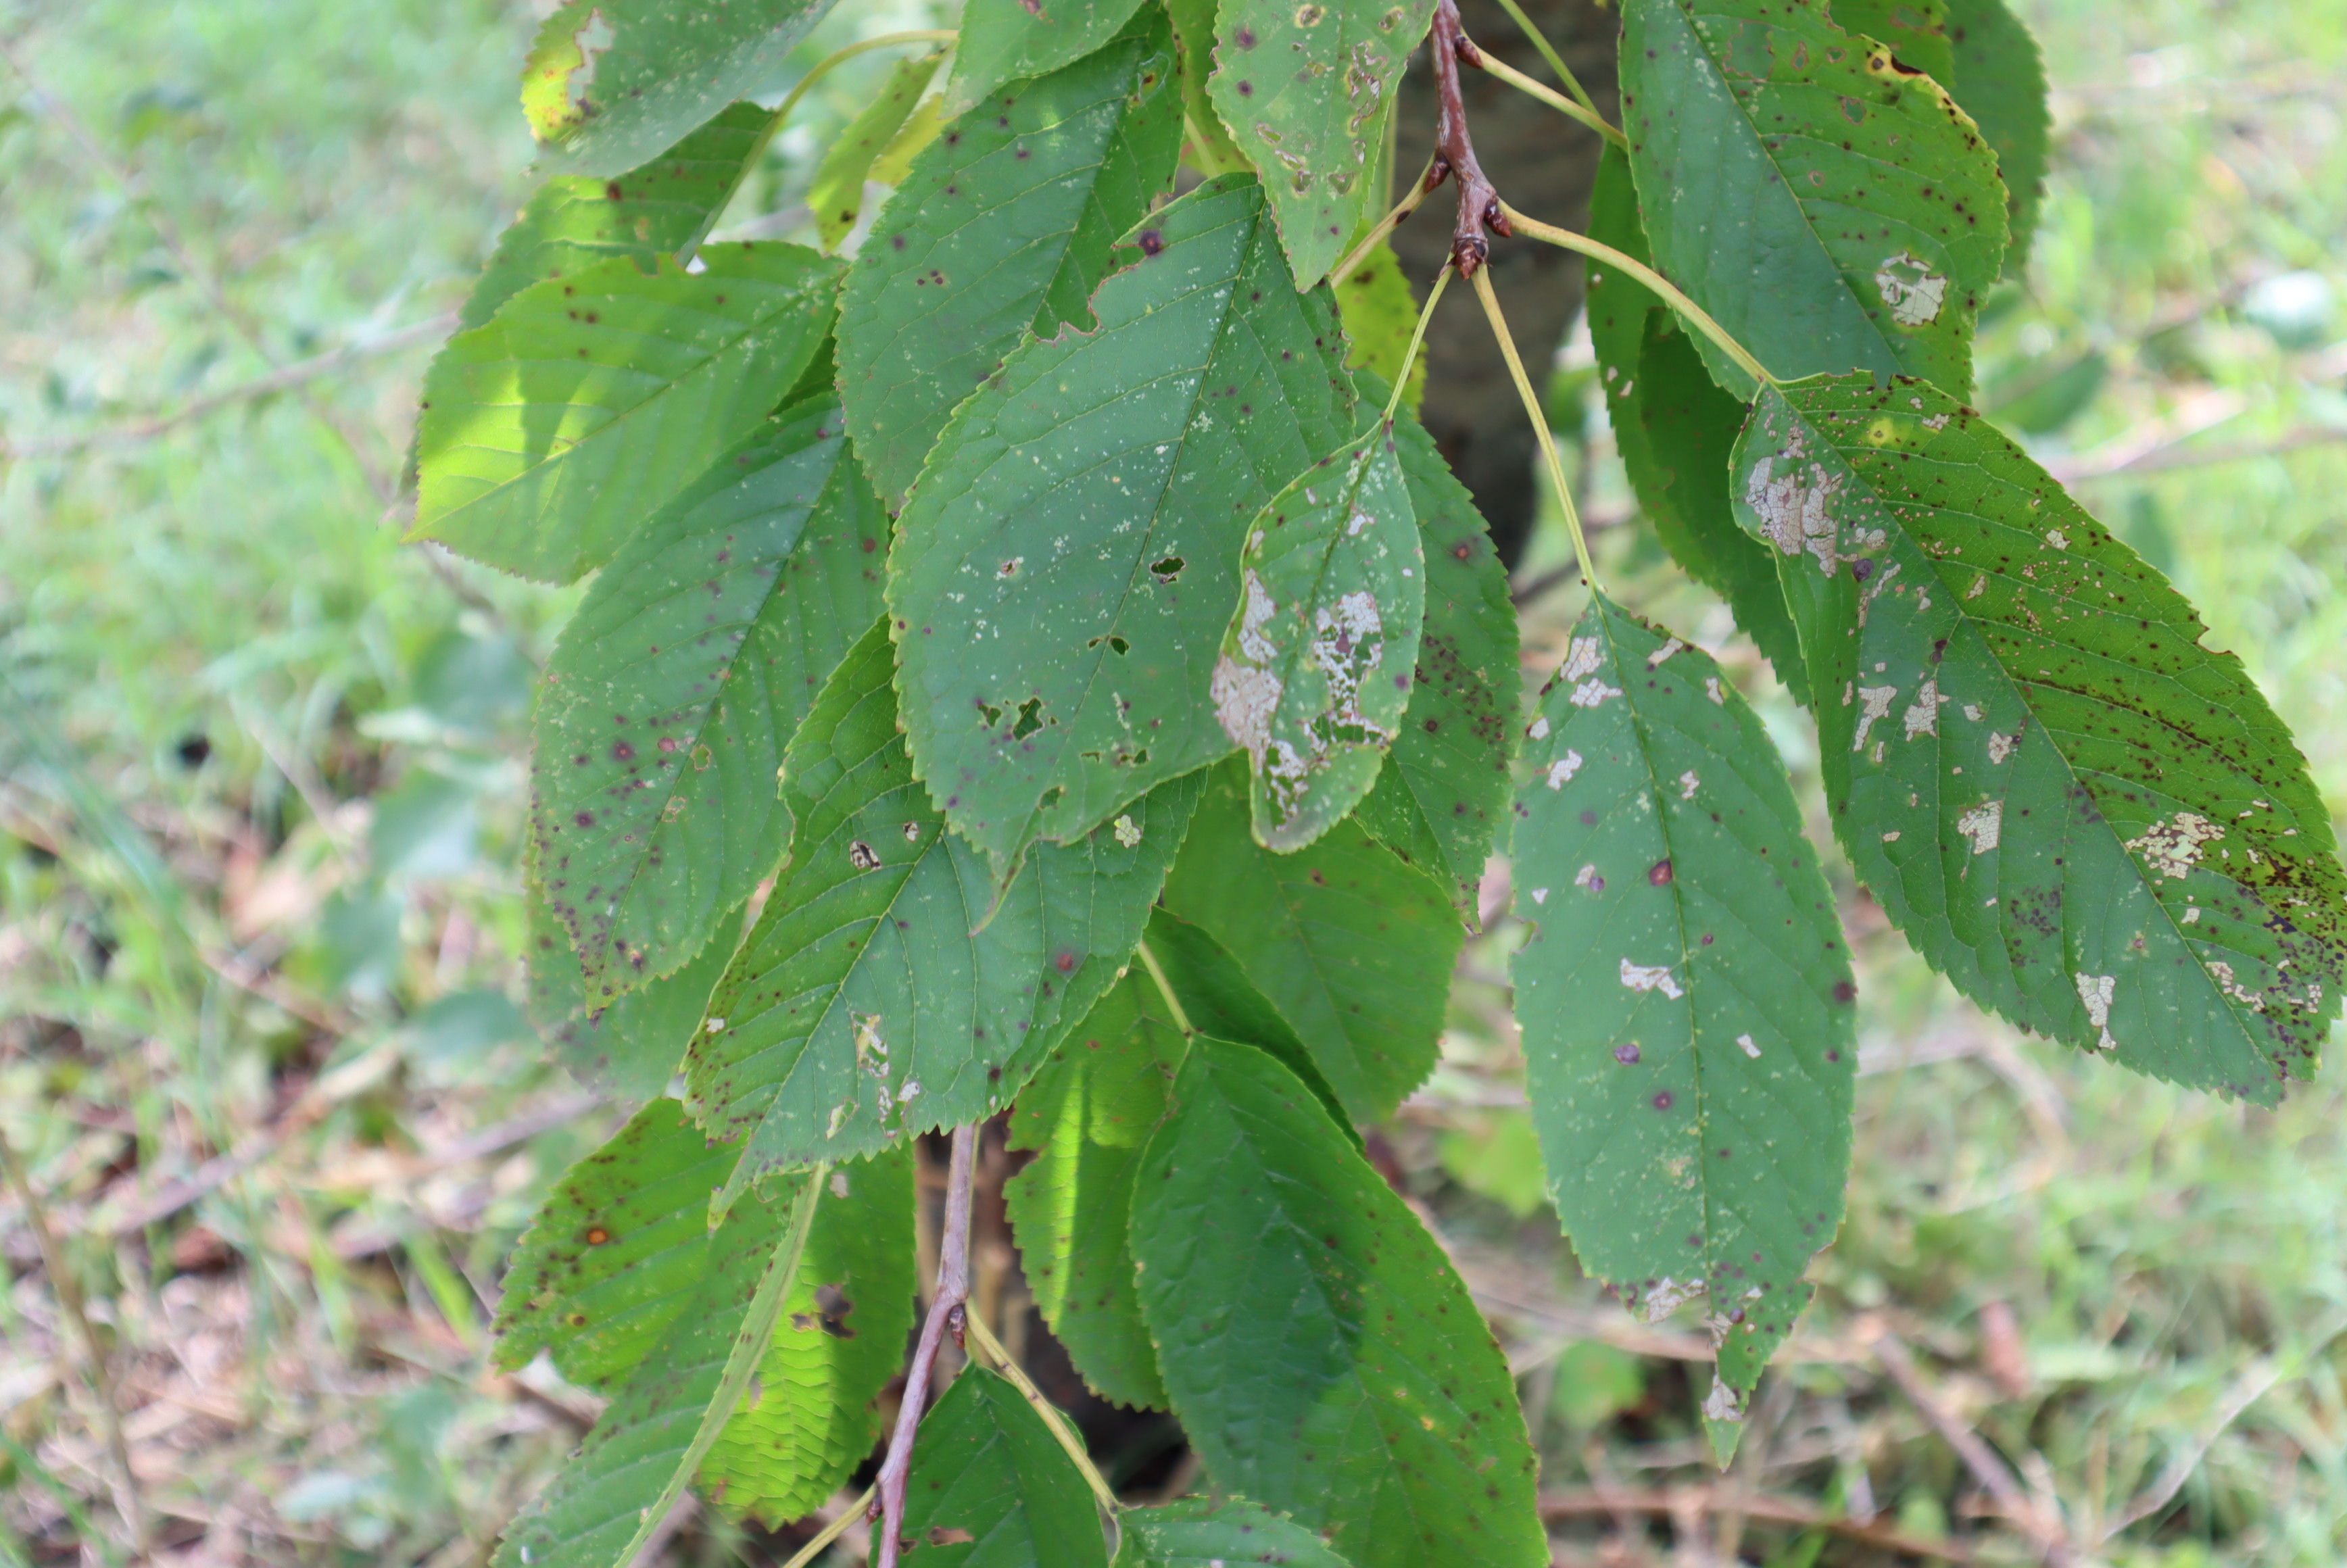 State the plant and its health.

cherry, leaf spot
